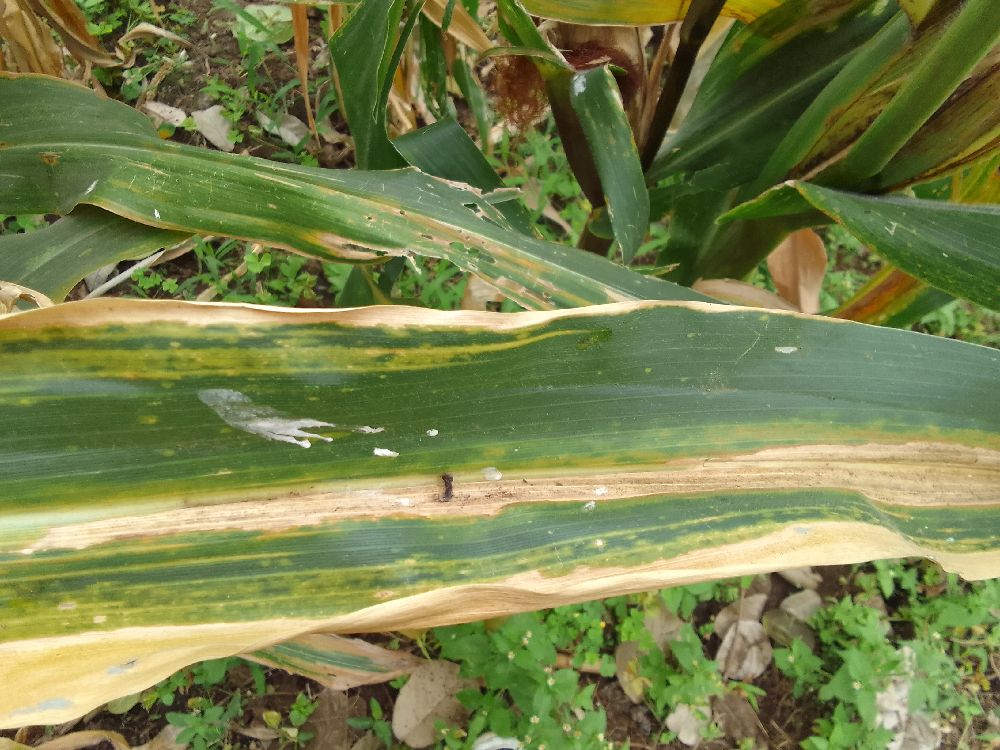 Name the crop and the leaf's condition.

maize, maize lethal necrosis
